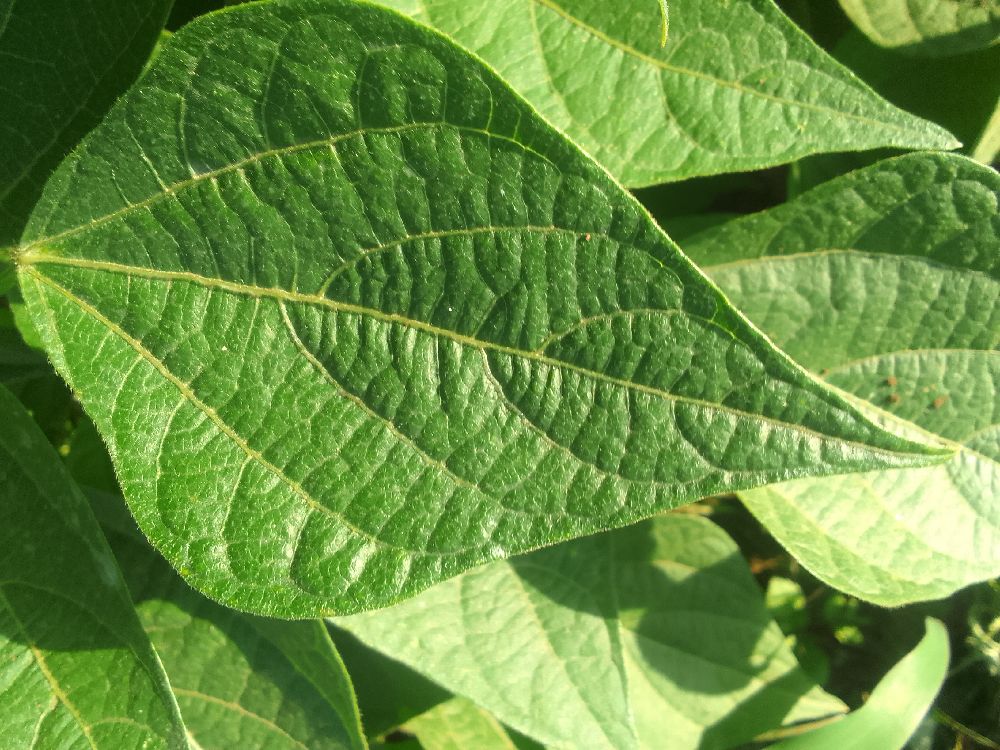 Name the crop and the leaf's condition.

common bean, healthy
